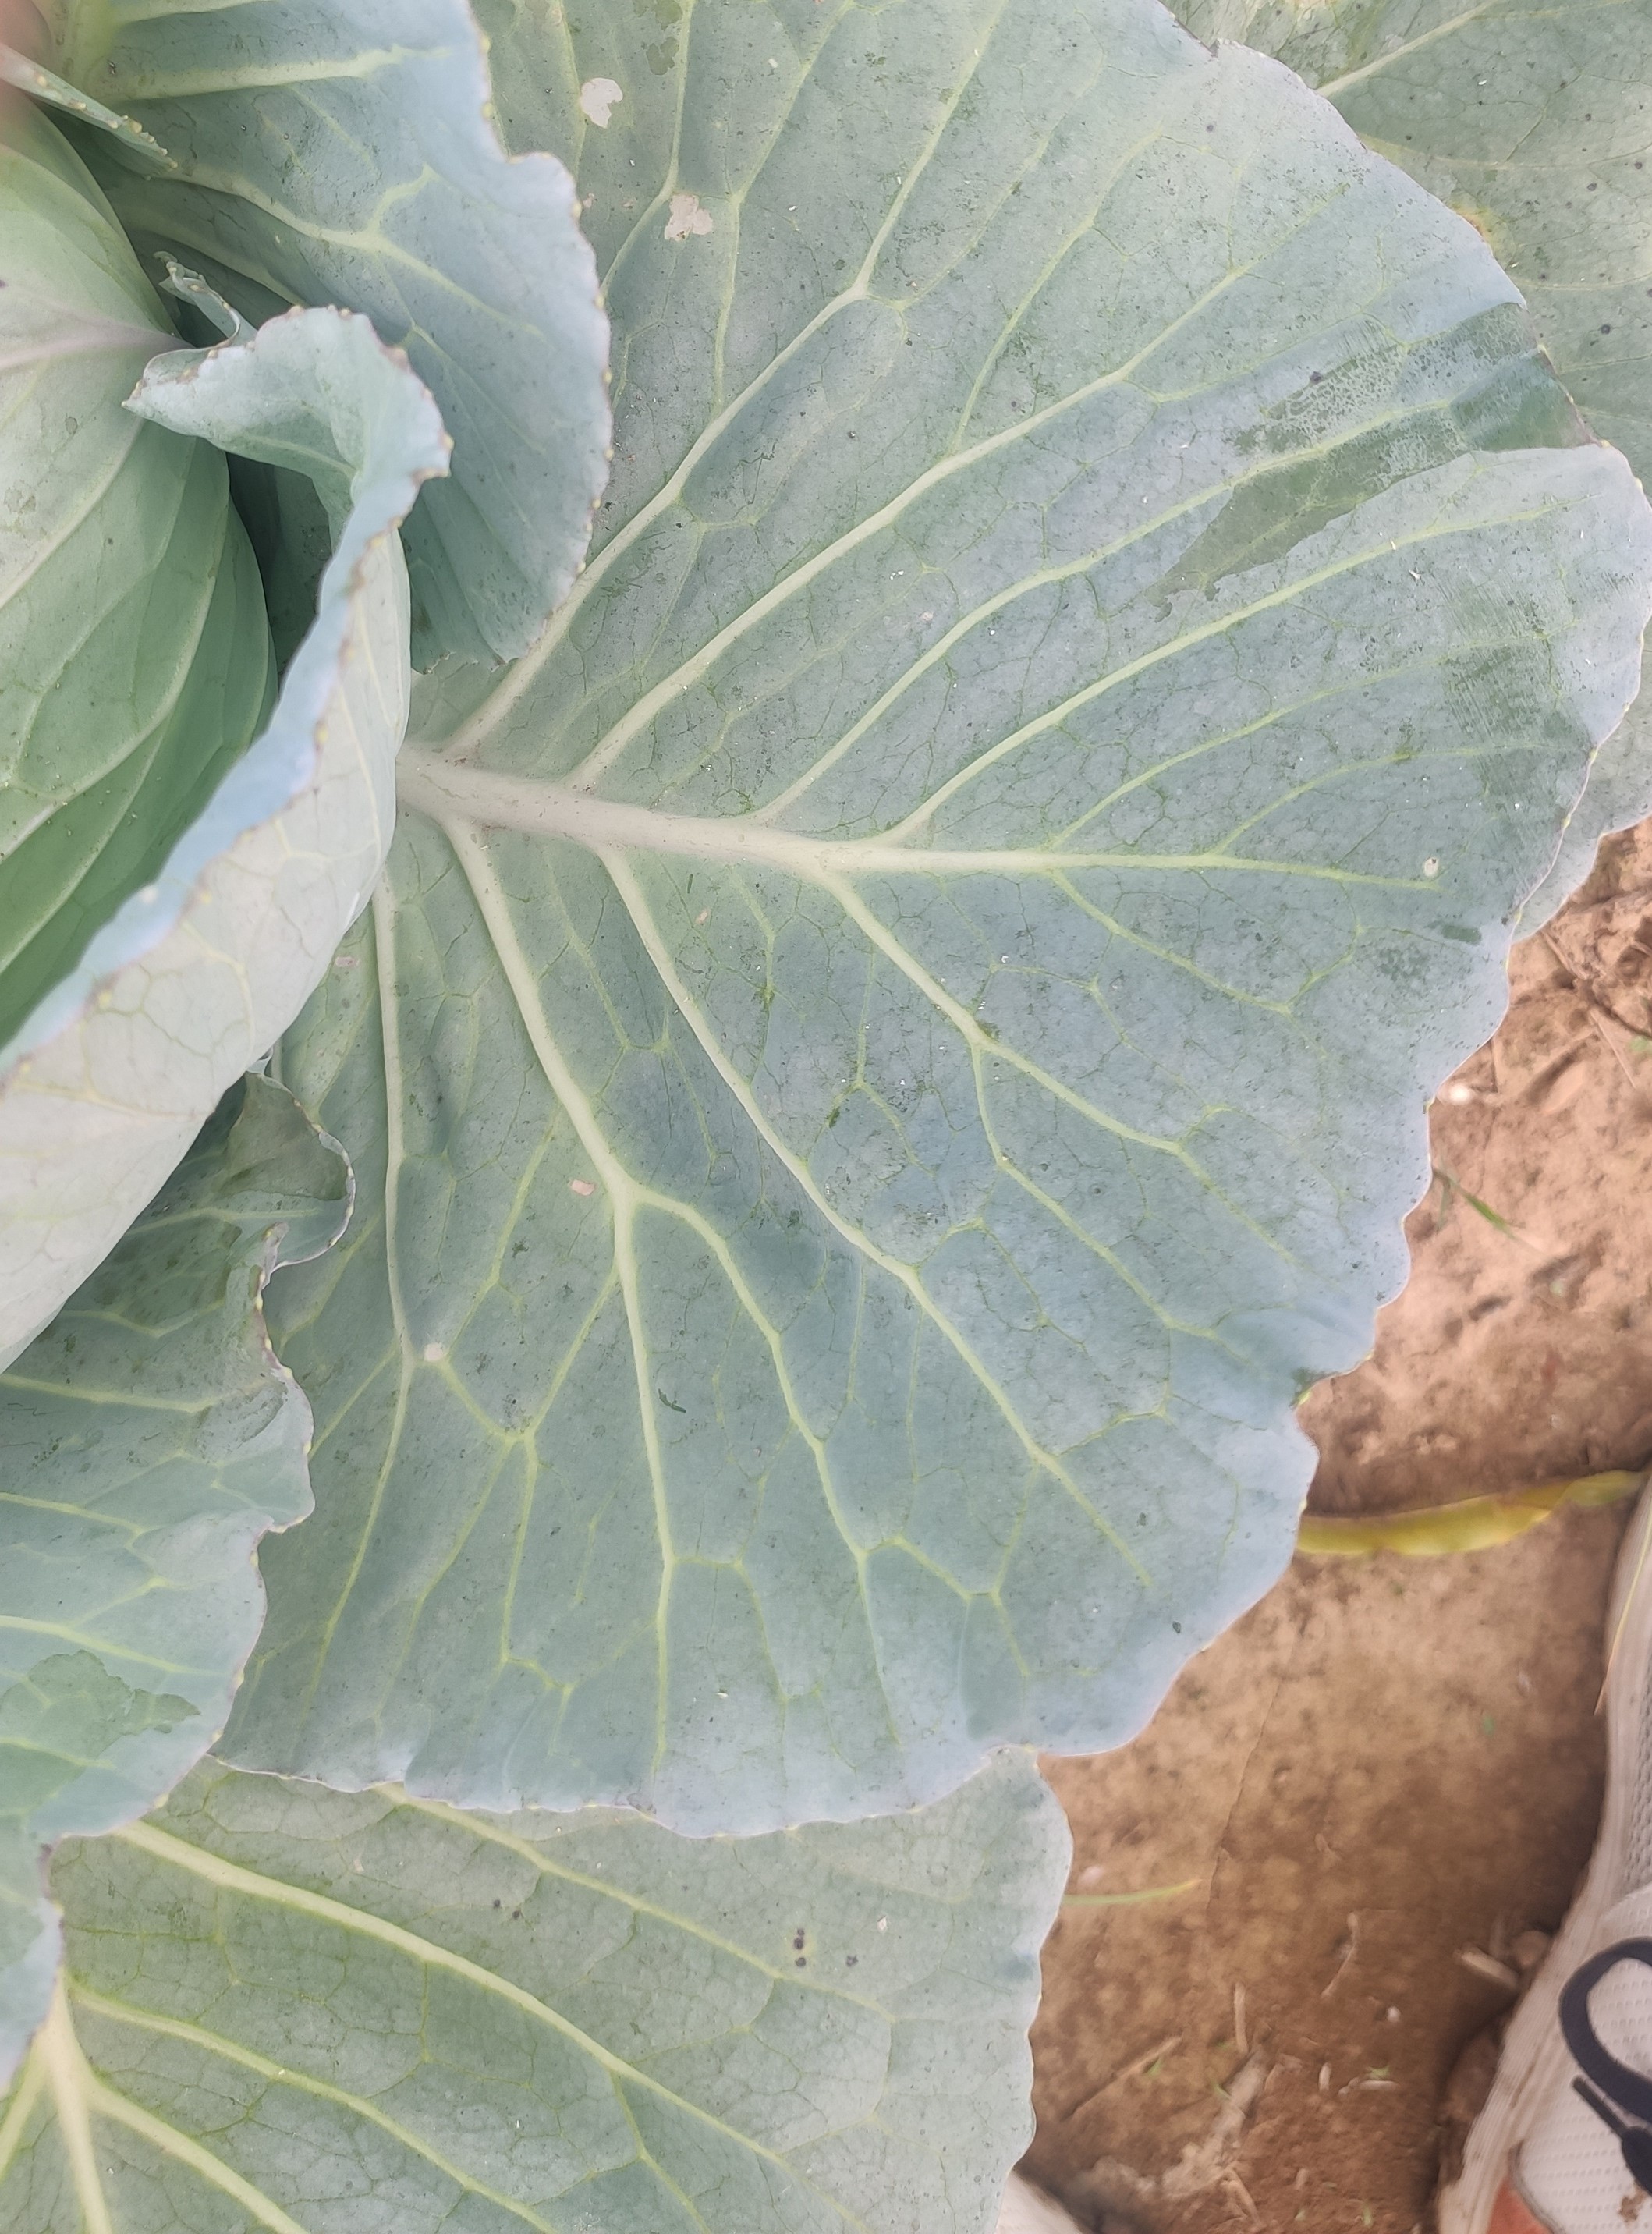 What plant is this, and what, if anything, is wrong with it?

cabbage, healthy
